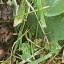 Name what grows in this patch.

structured weed
